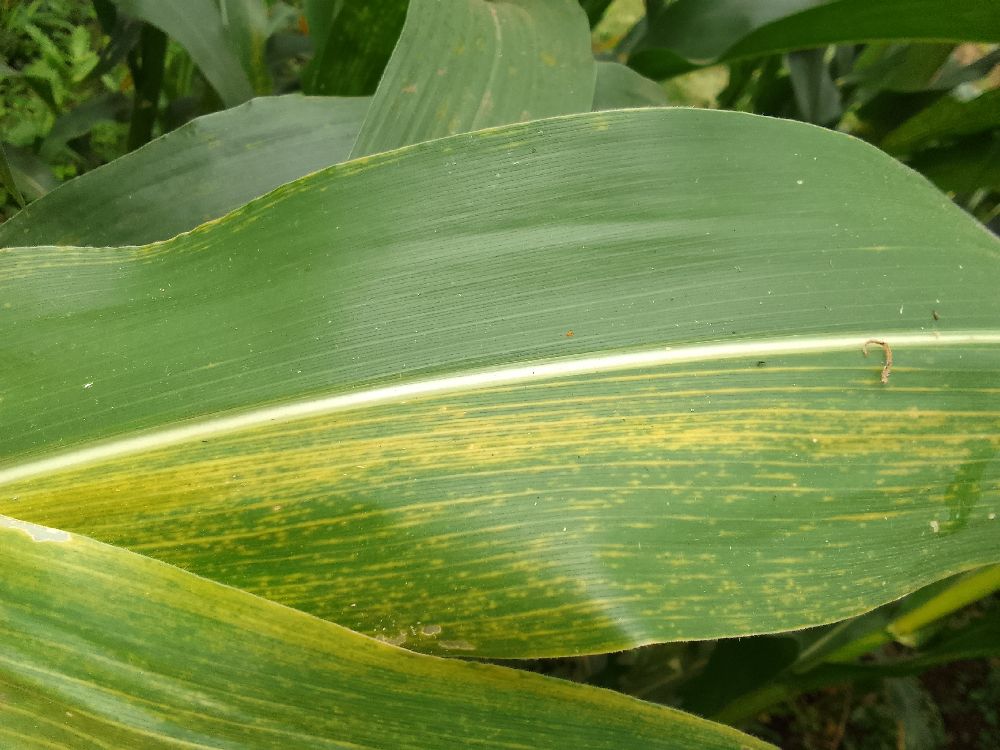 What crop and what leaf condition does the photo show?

maize, maize lethal necrosis
